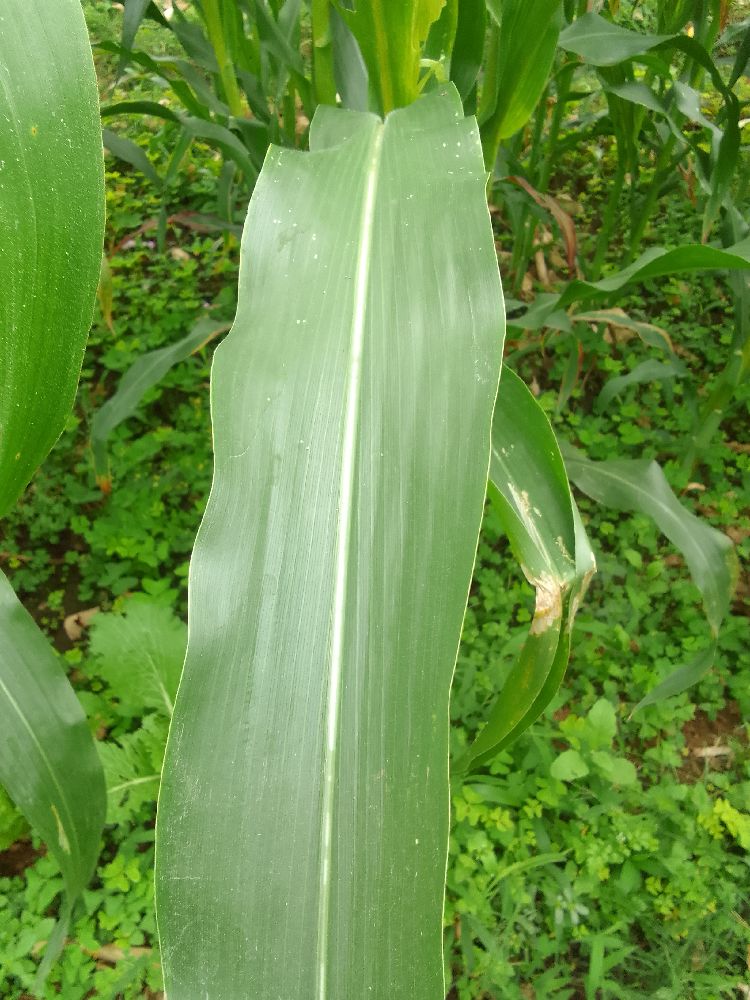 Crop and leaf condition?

maize, healthy
